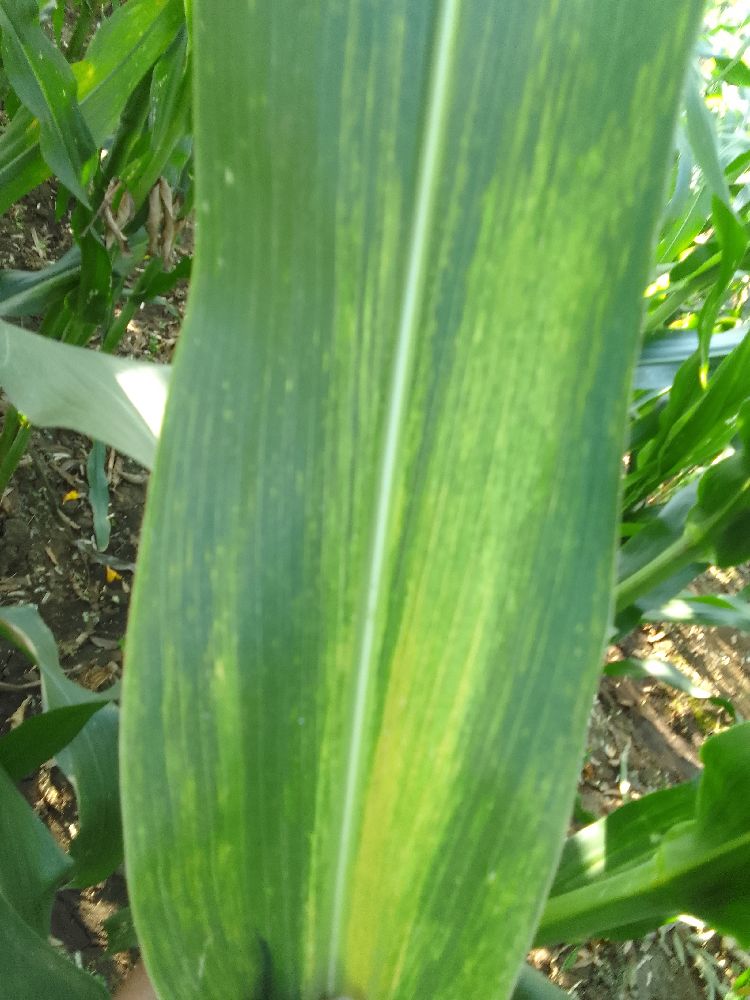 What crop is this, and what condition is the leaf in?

maize, maize lethal necrosis
